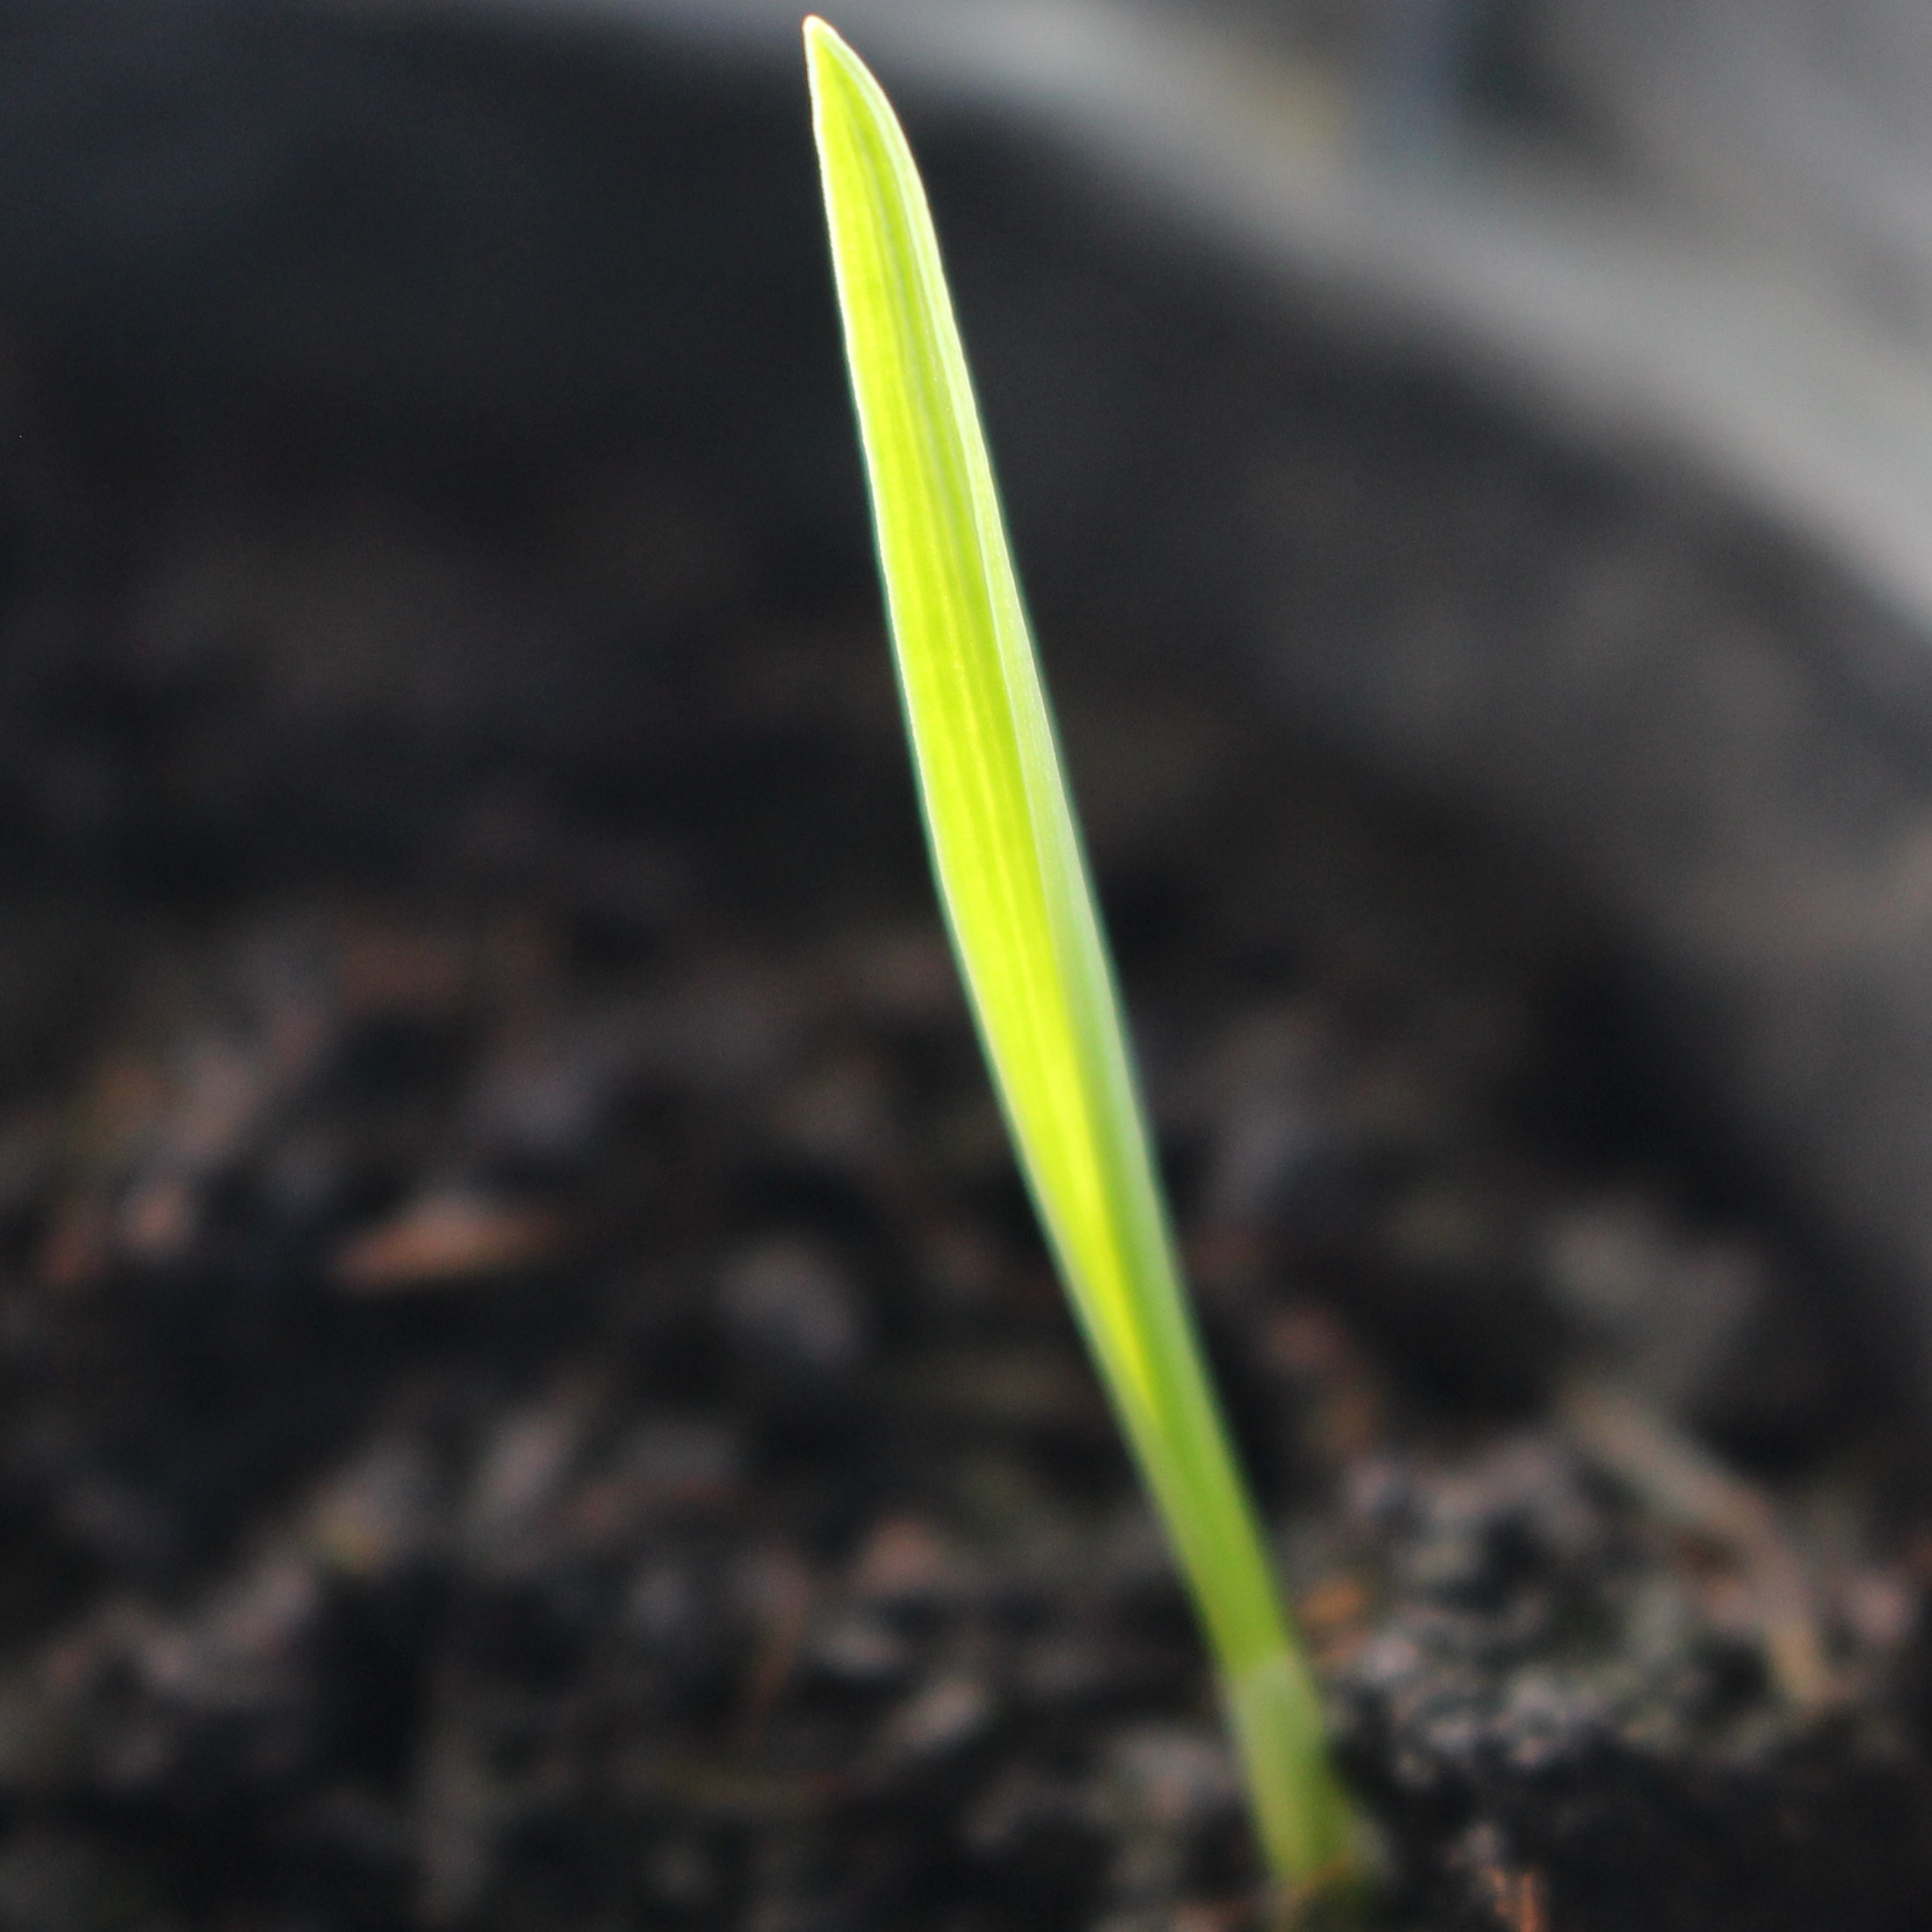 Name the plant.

Avena sterilis
